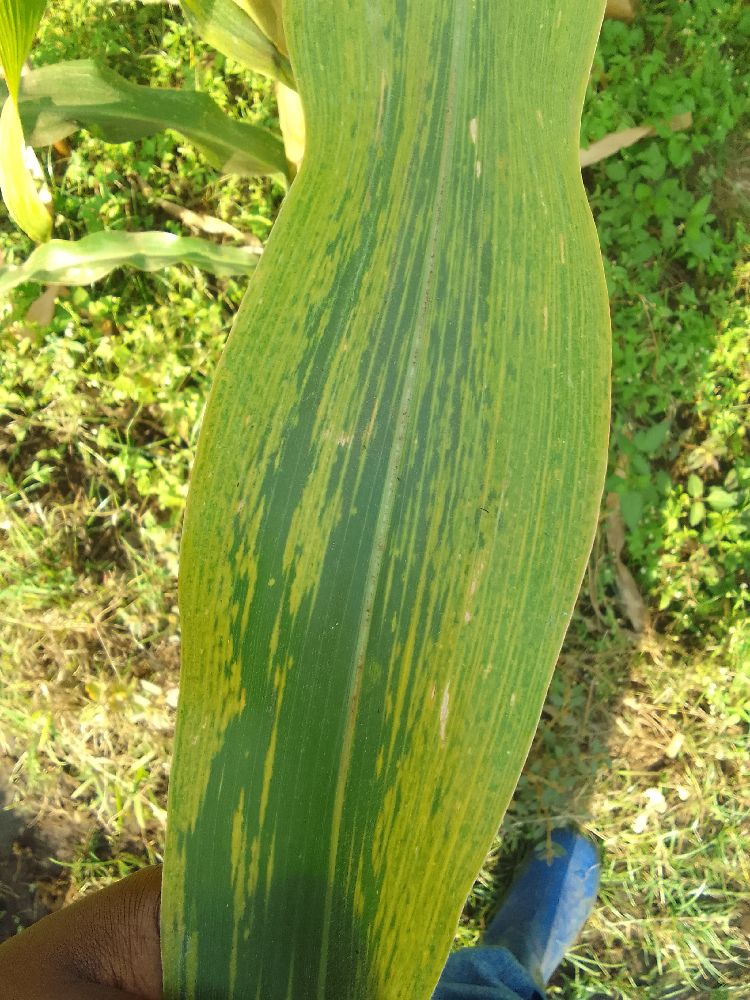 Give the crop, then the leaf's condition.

maize, maize lethal necrosis
